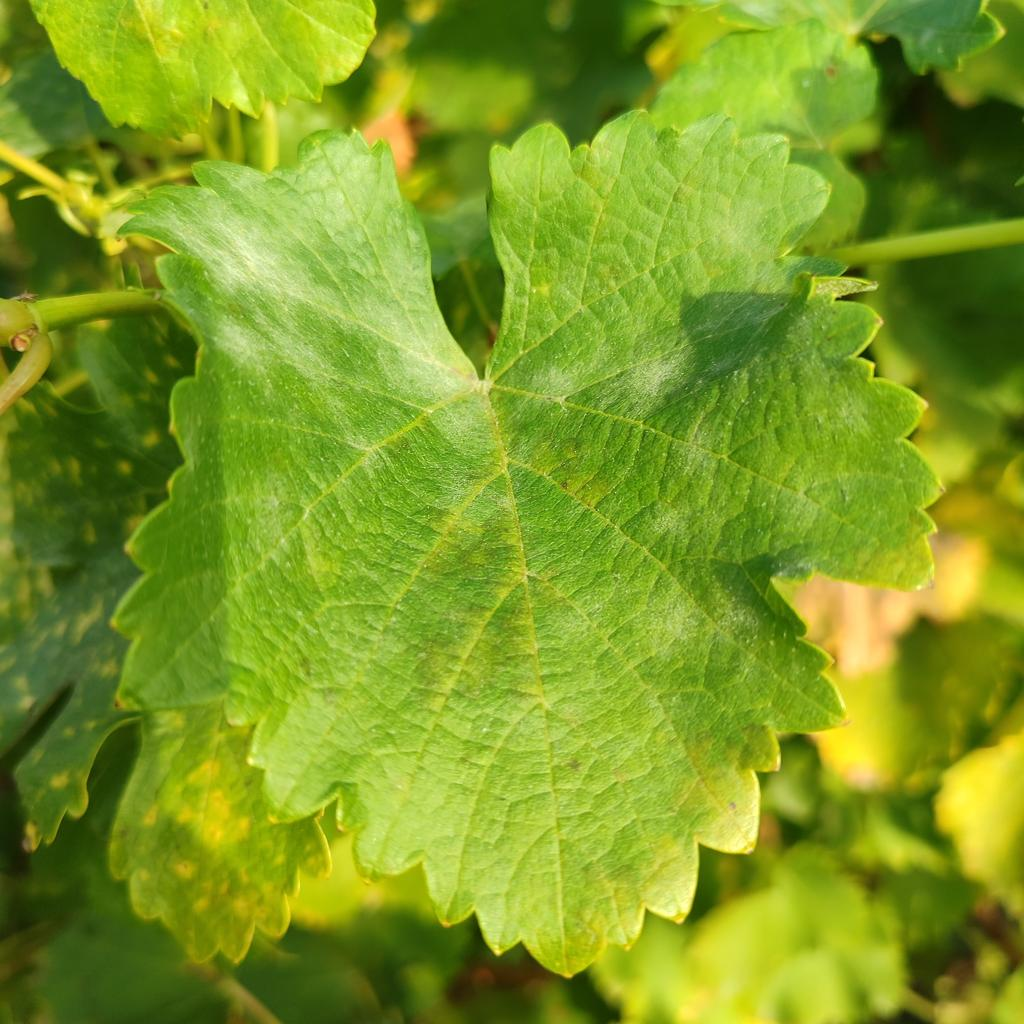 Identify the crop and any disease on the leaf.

grapevine, powdery mildew
